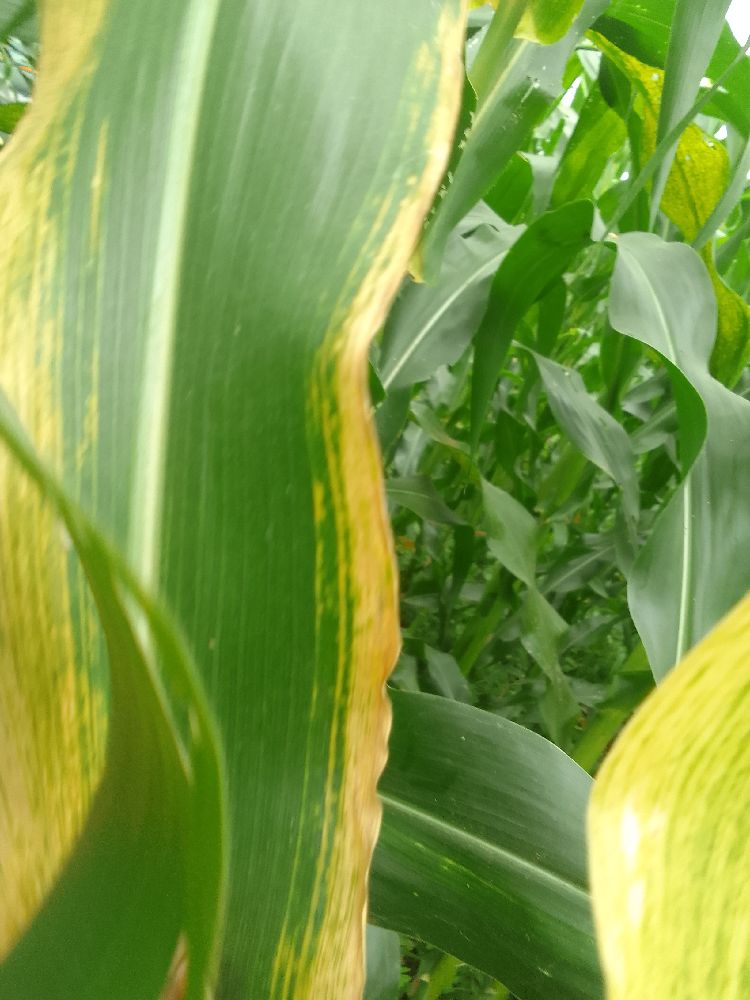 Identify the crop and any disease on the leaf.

maize, maize lethal necrosis
